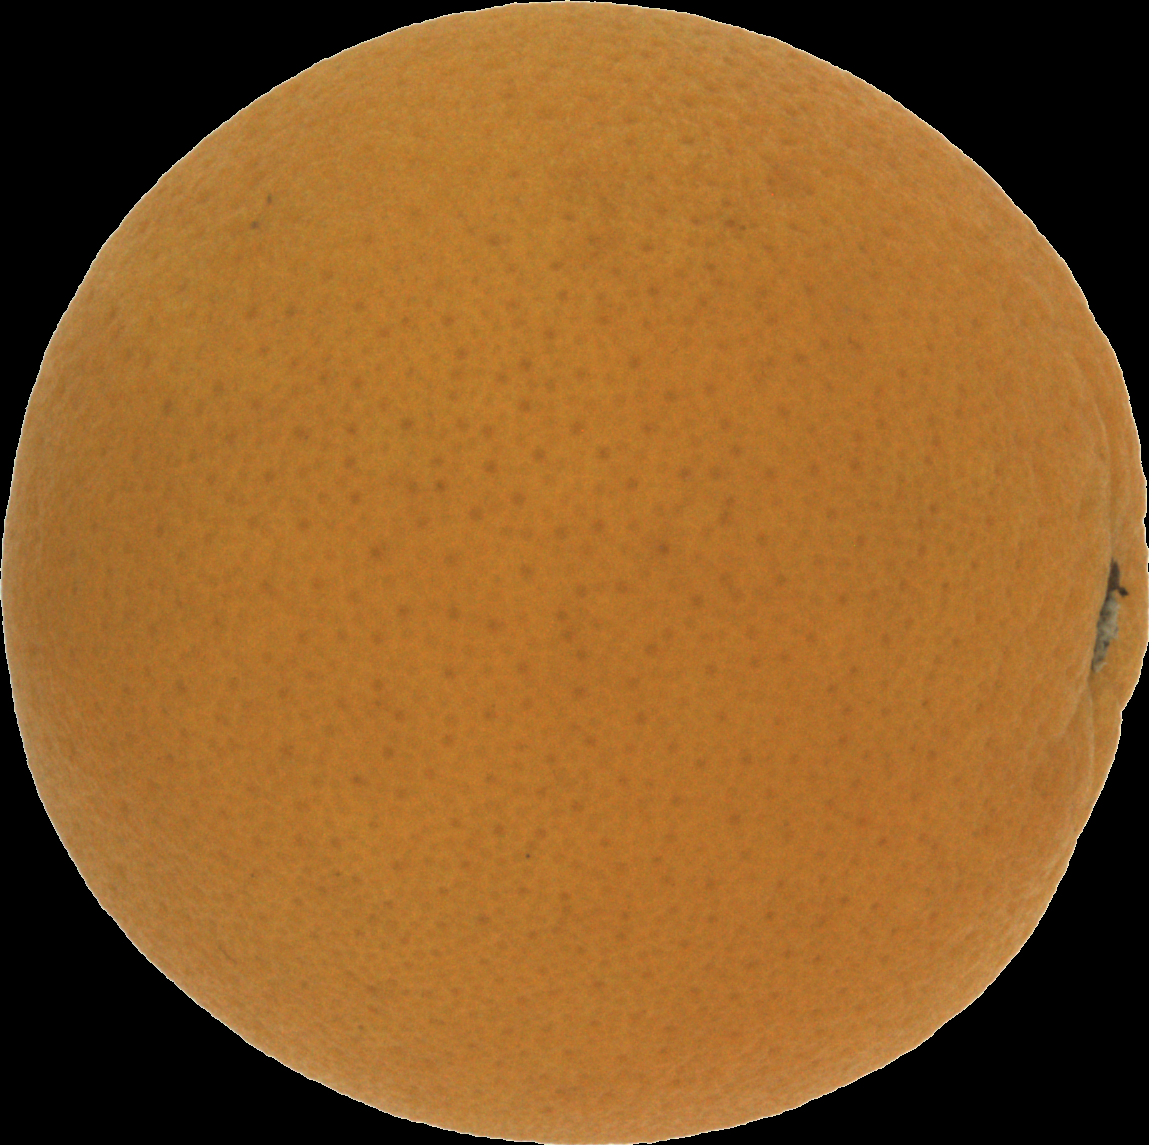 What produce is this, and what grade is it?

orange, good
